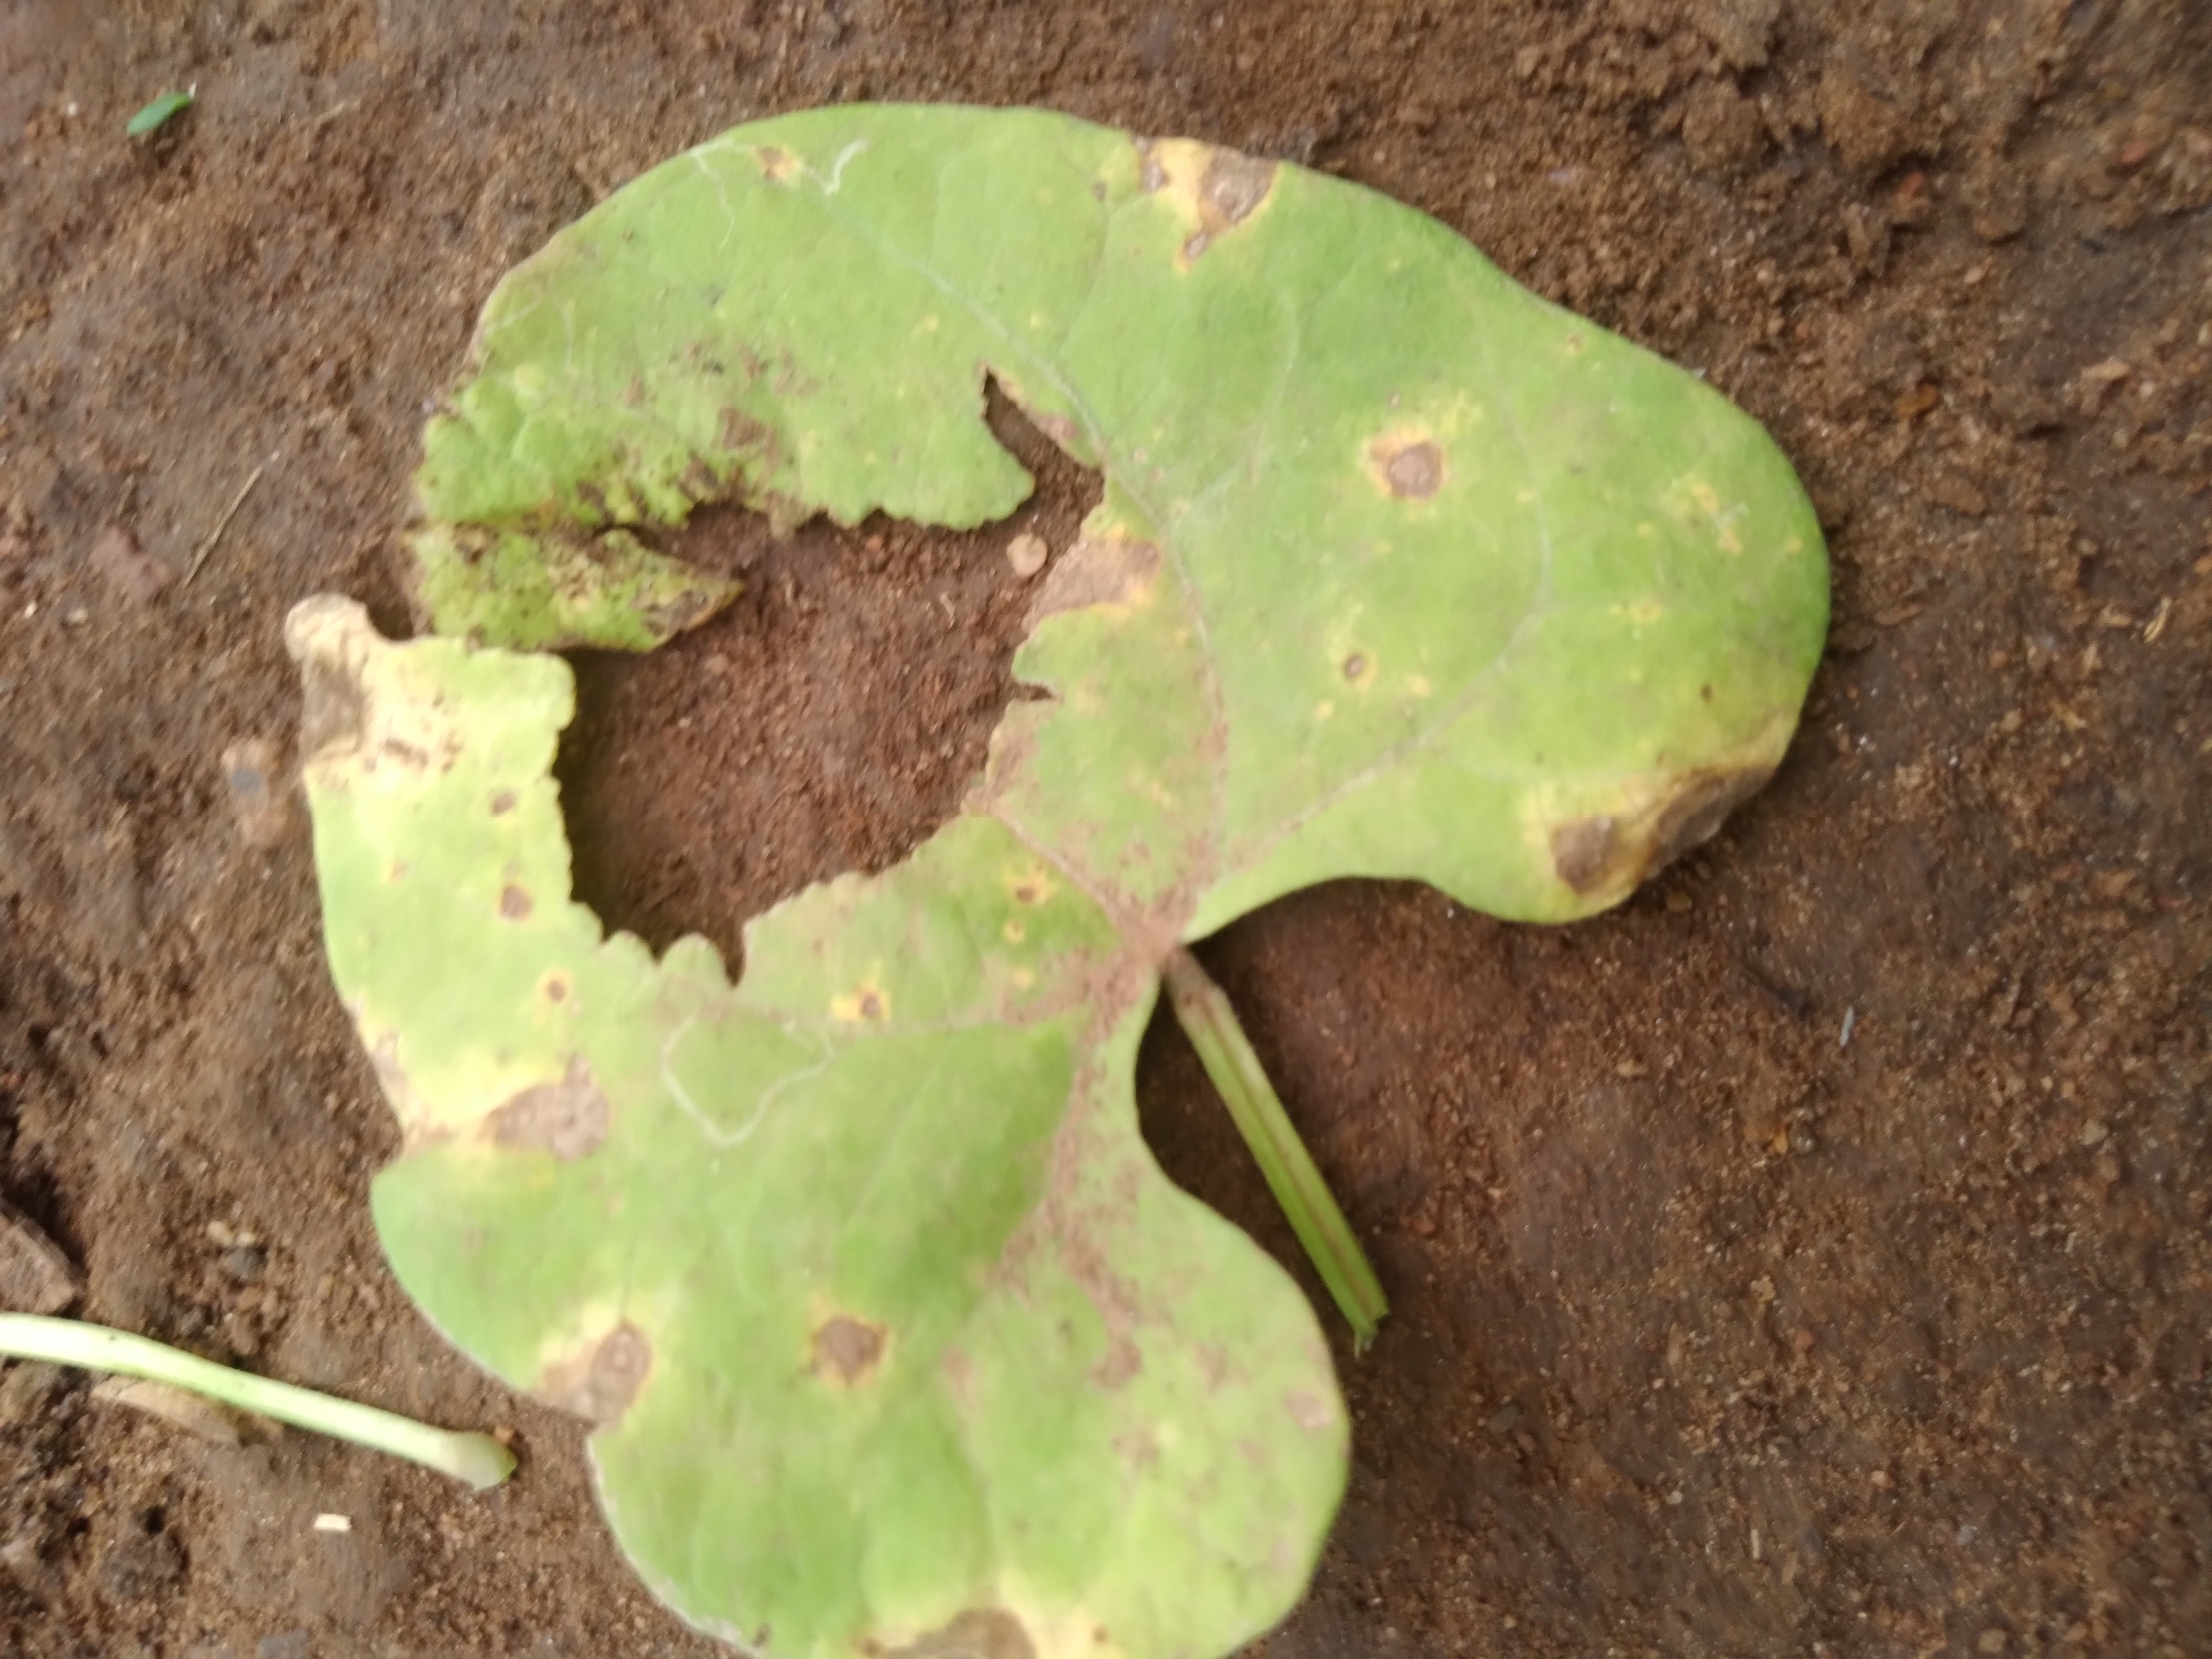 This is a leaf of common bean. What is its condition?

rust
